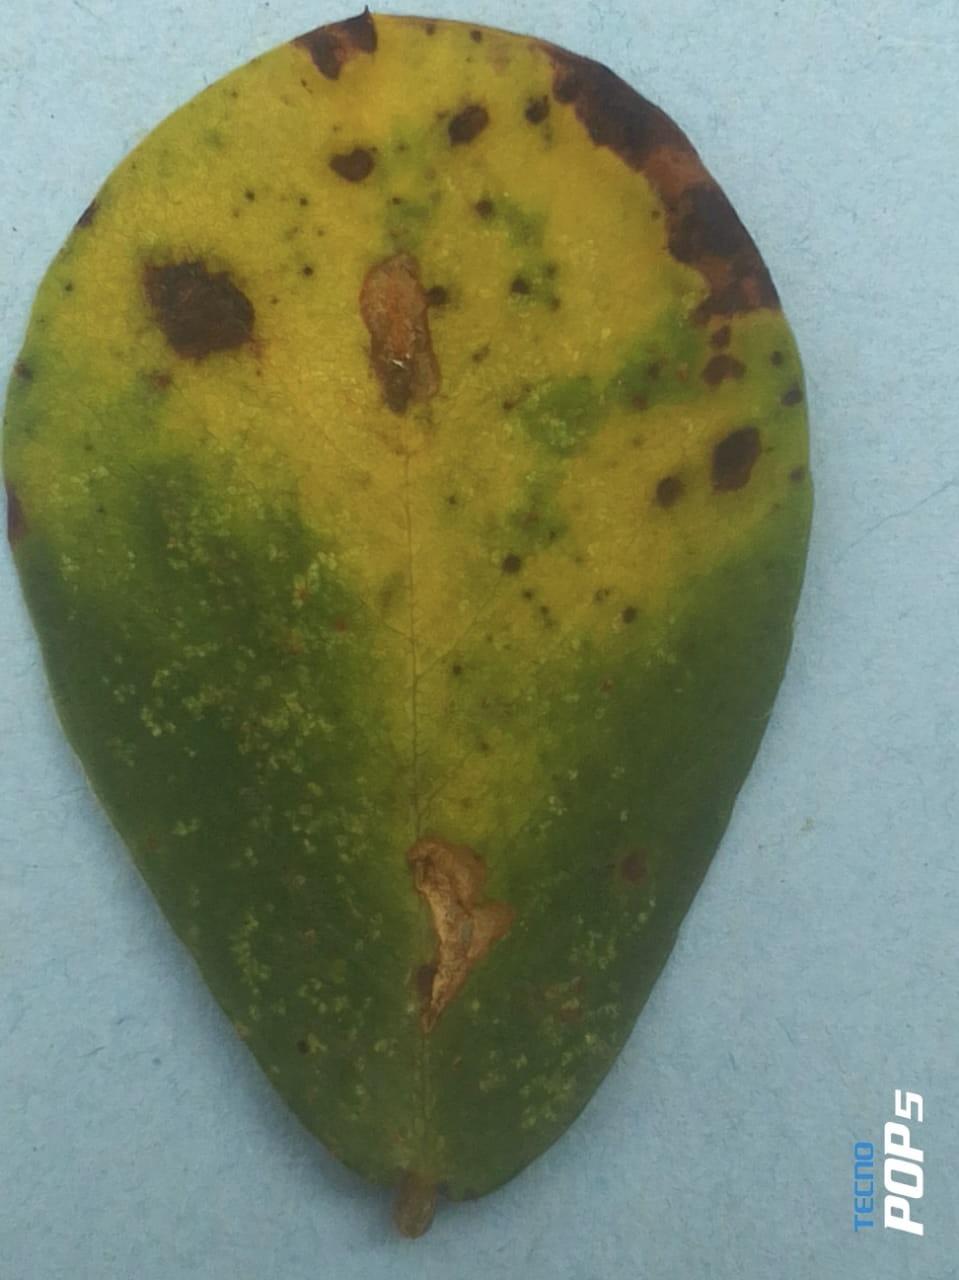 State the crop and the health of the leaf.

peanut, passalora arachidicola
